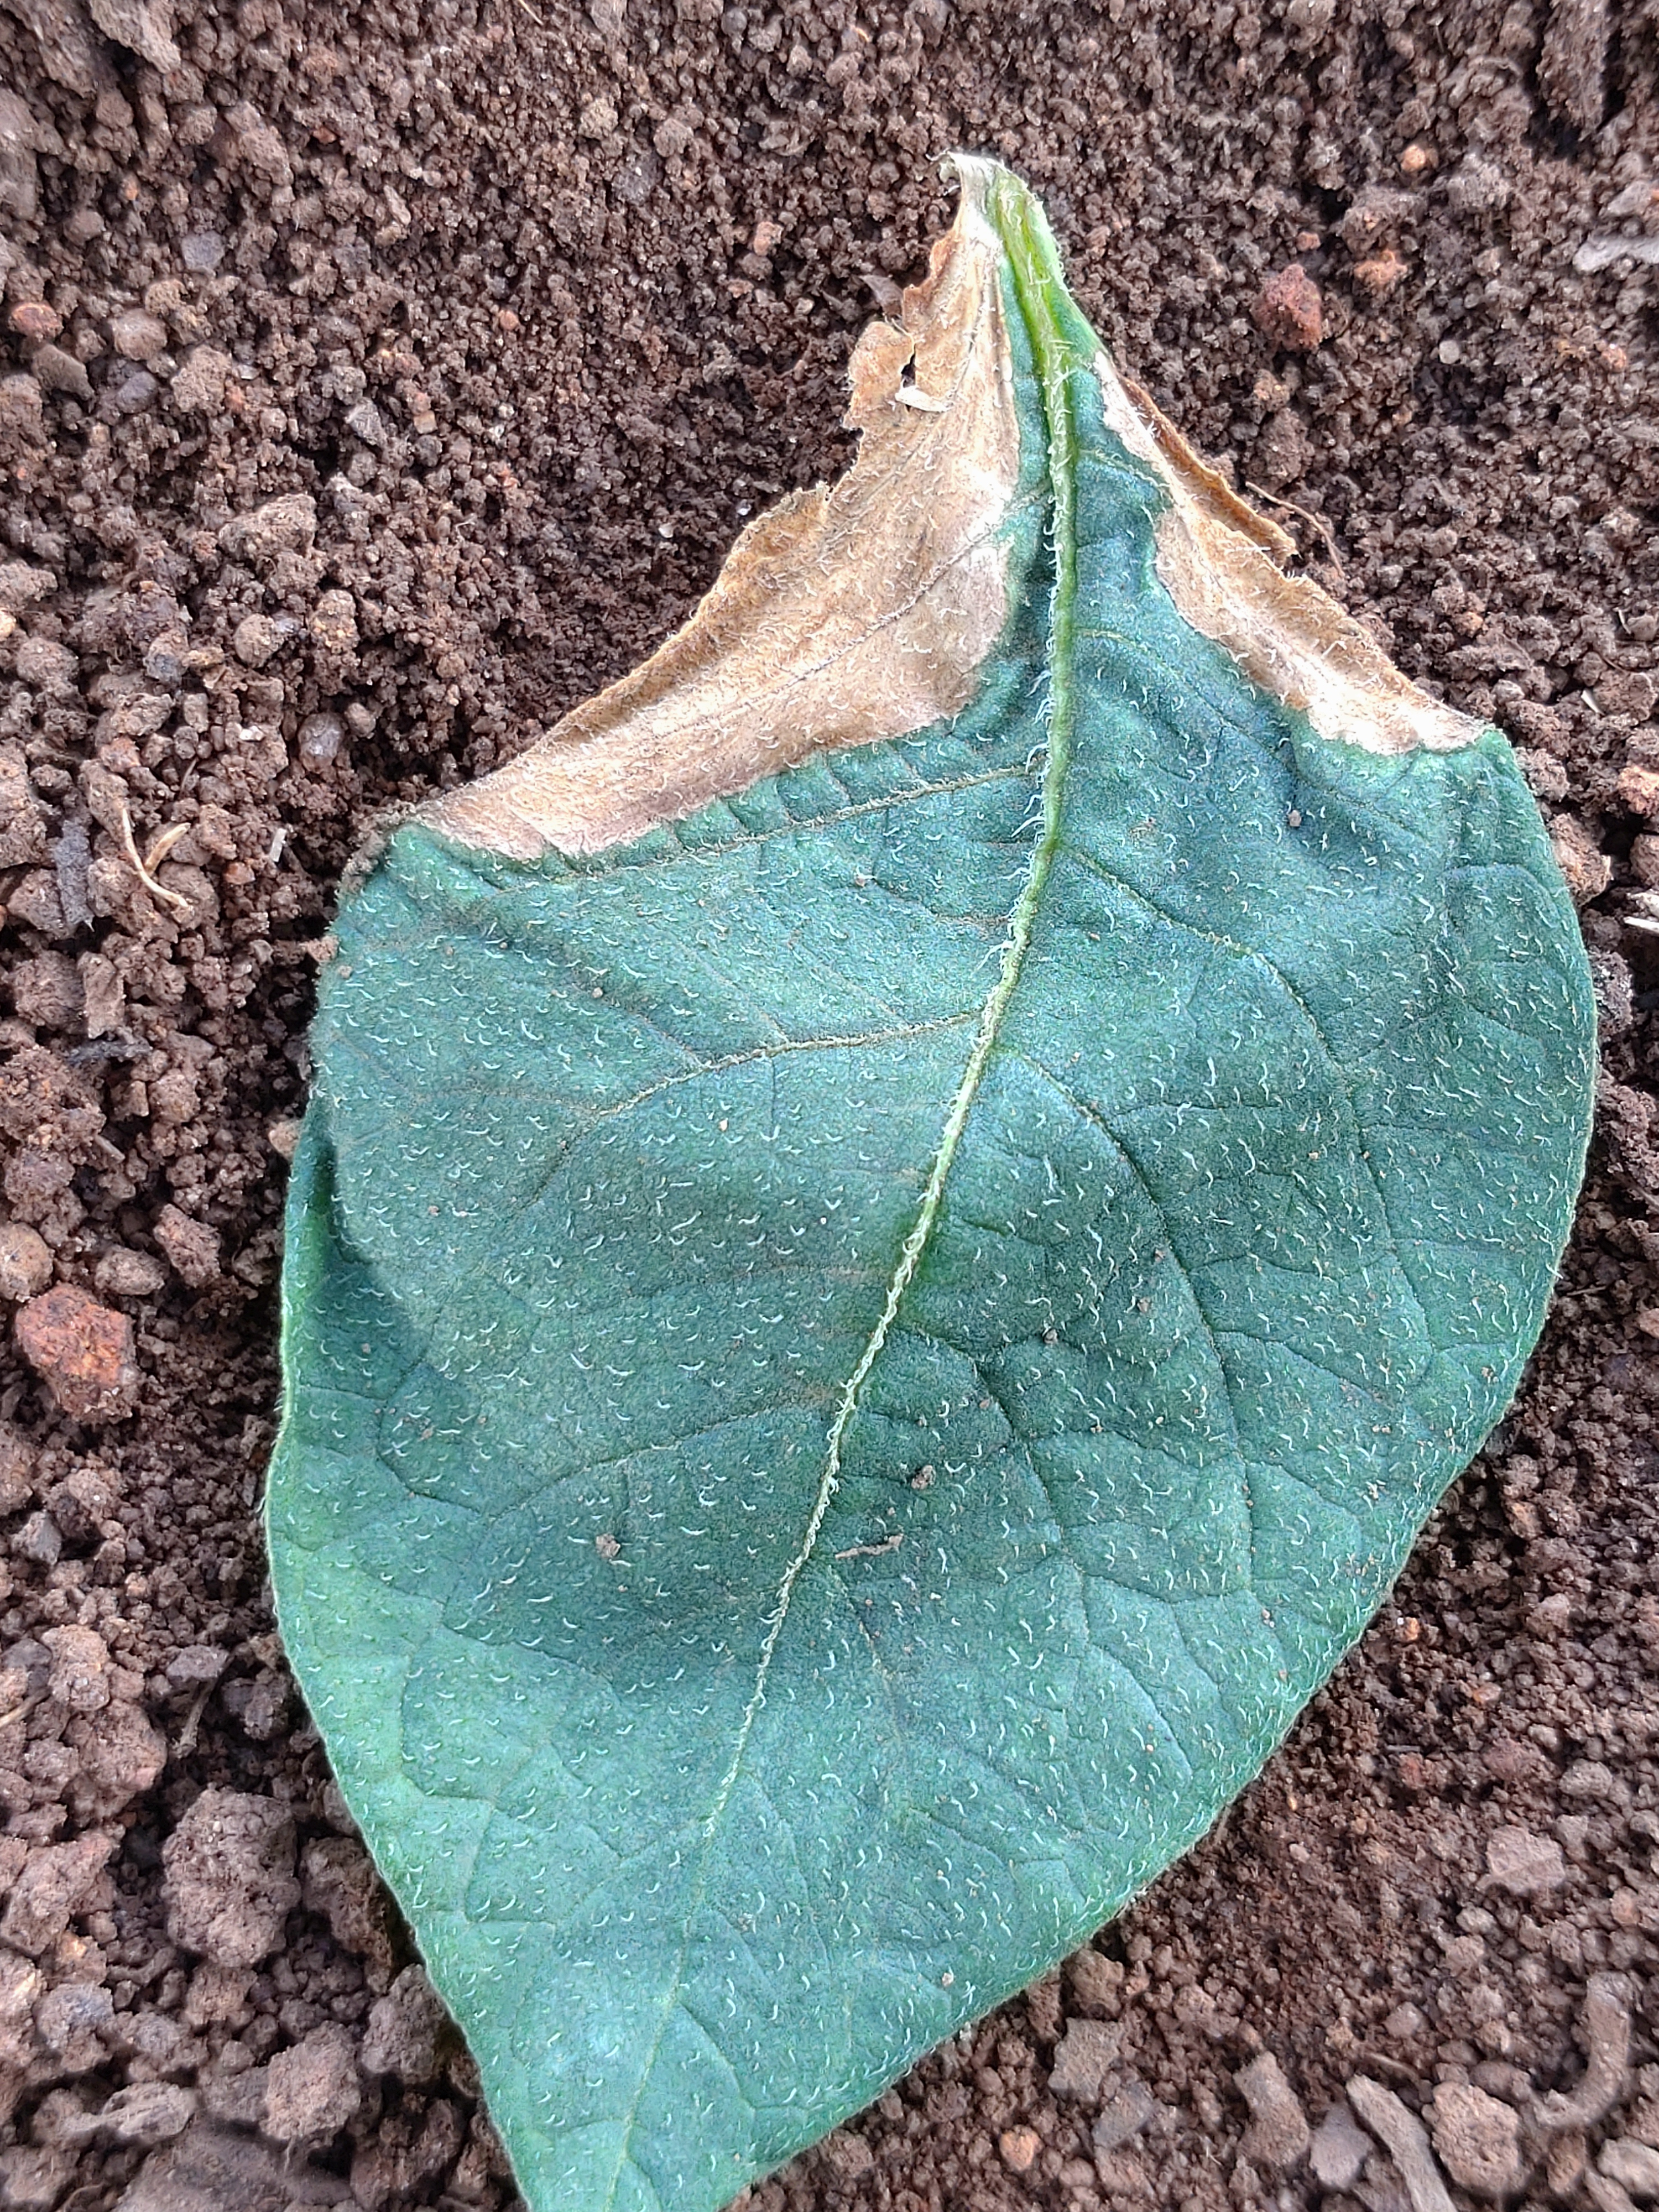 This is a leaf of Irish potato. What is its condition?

early blight
